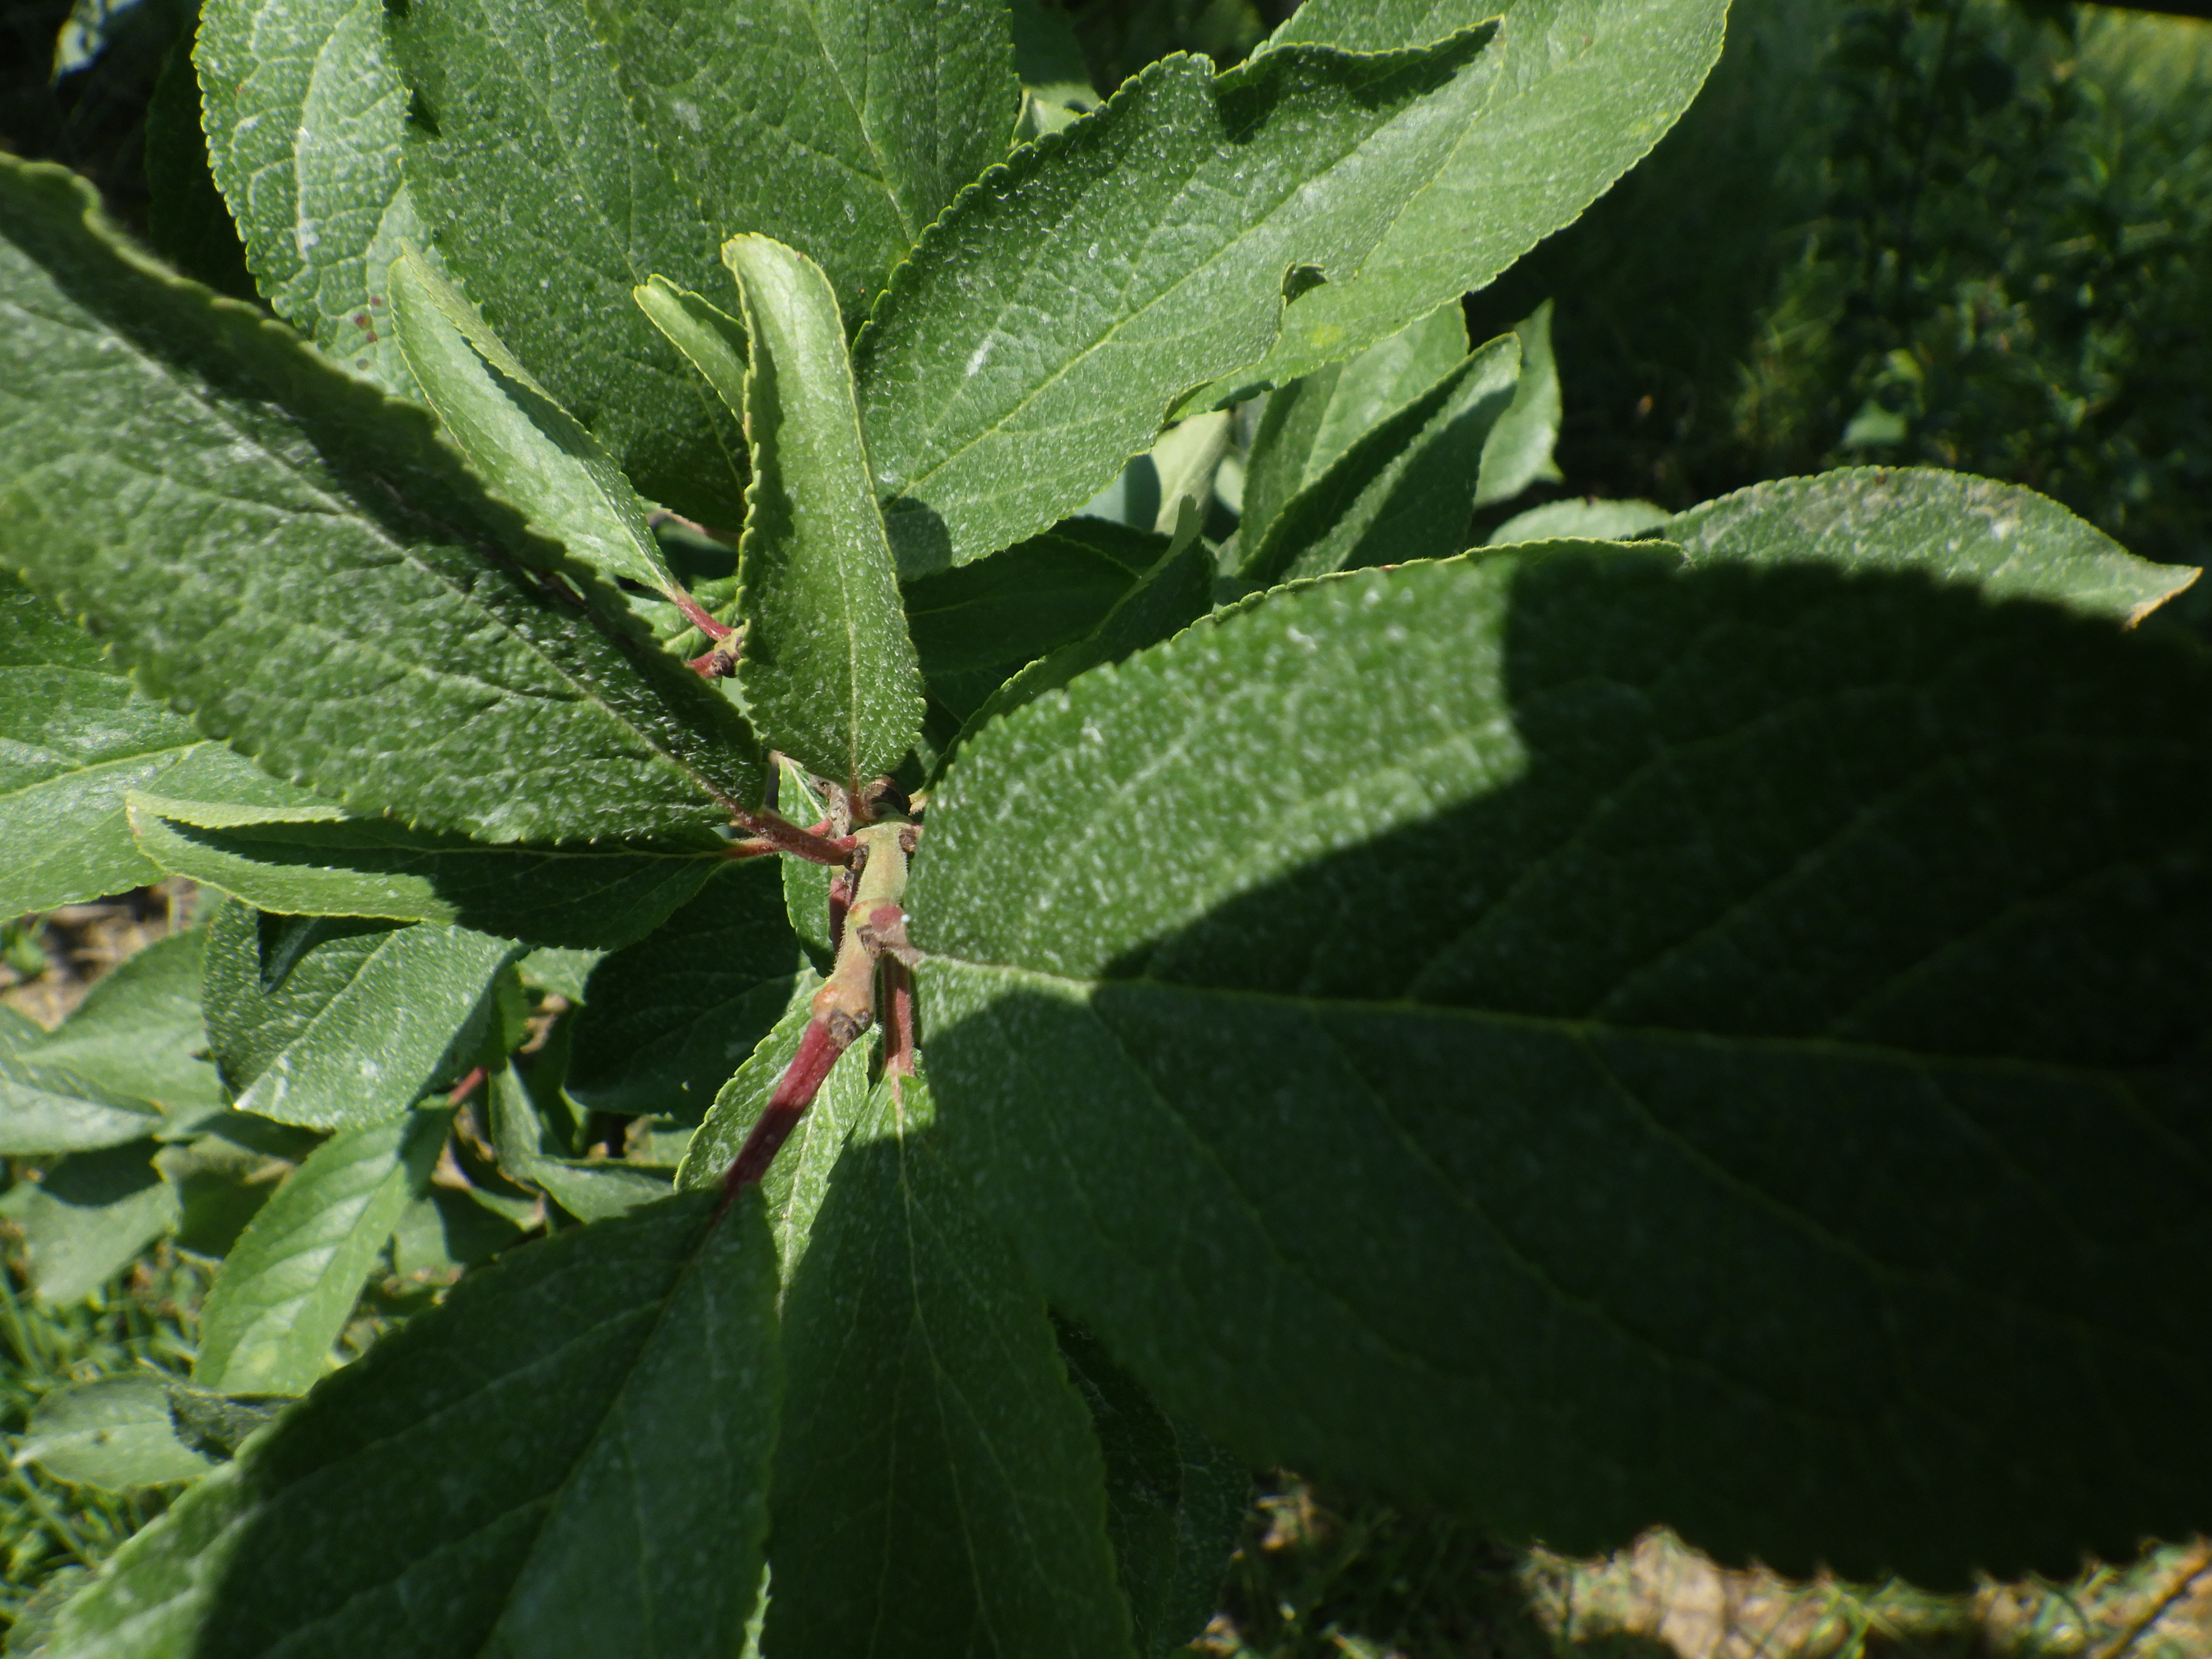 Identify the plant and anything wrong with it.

plum, healthy
